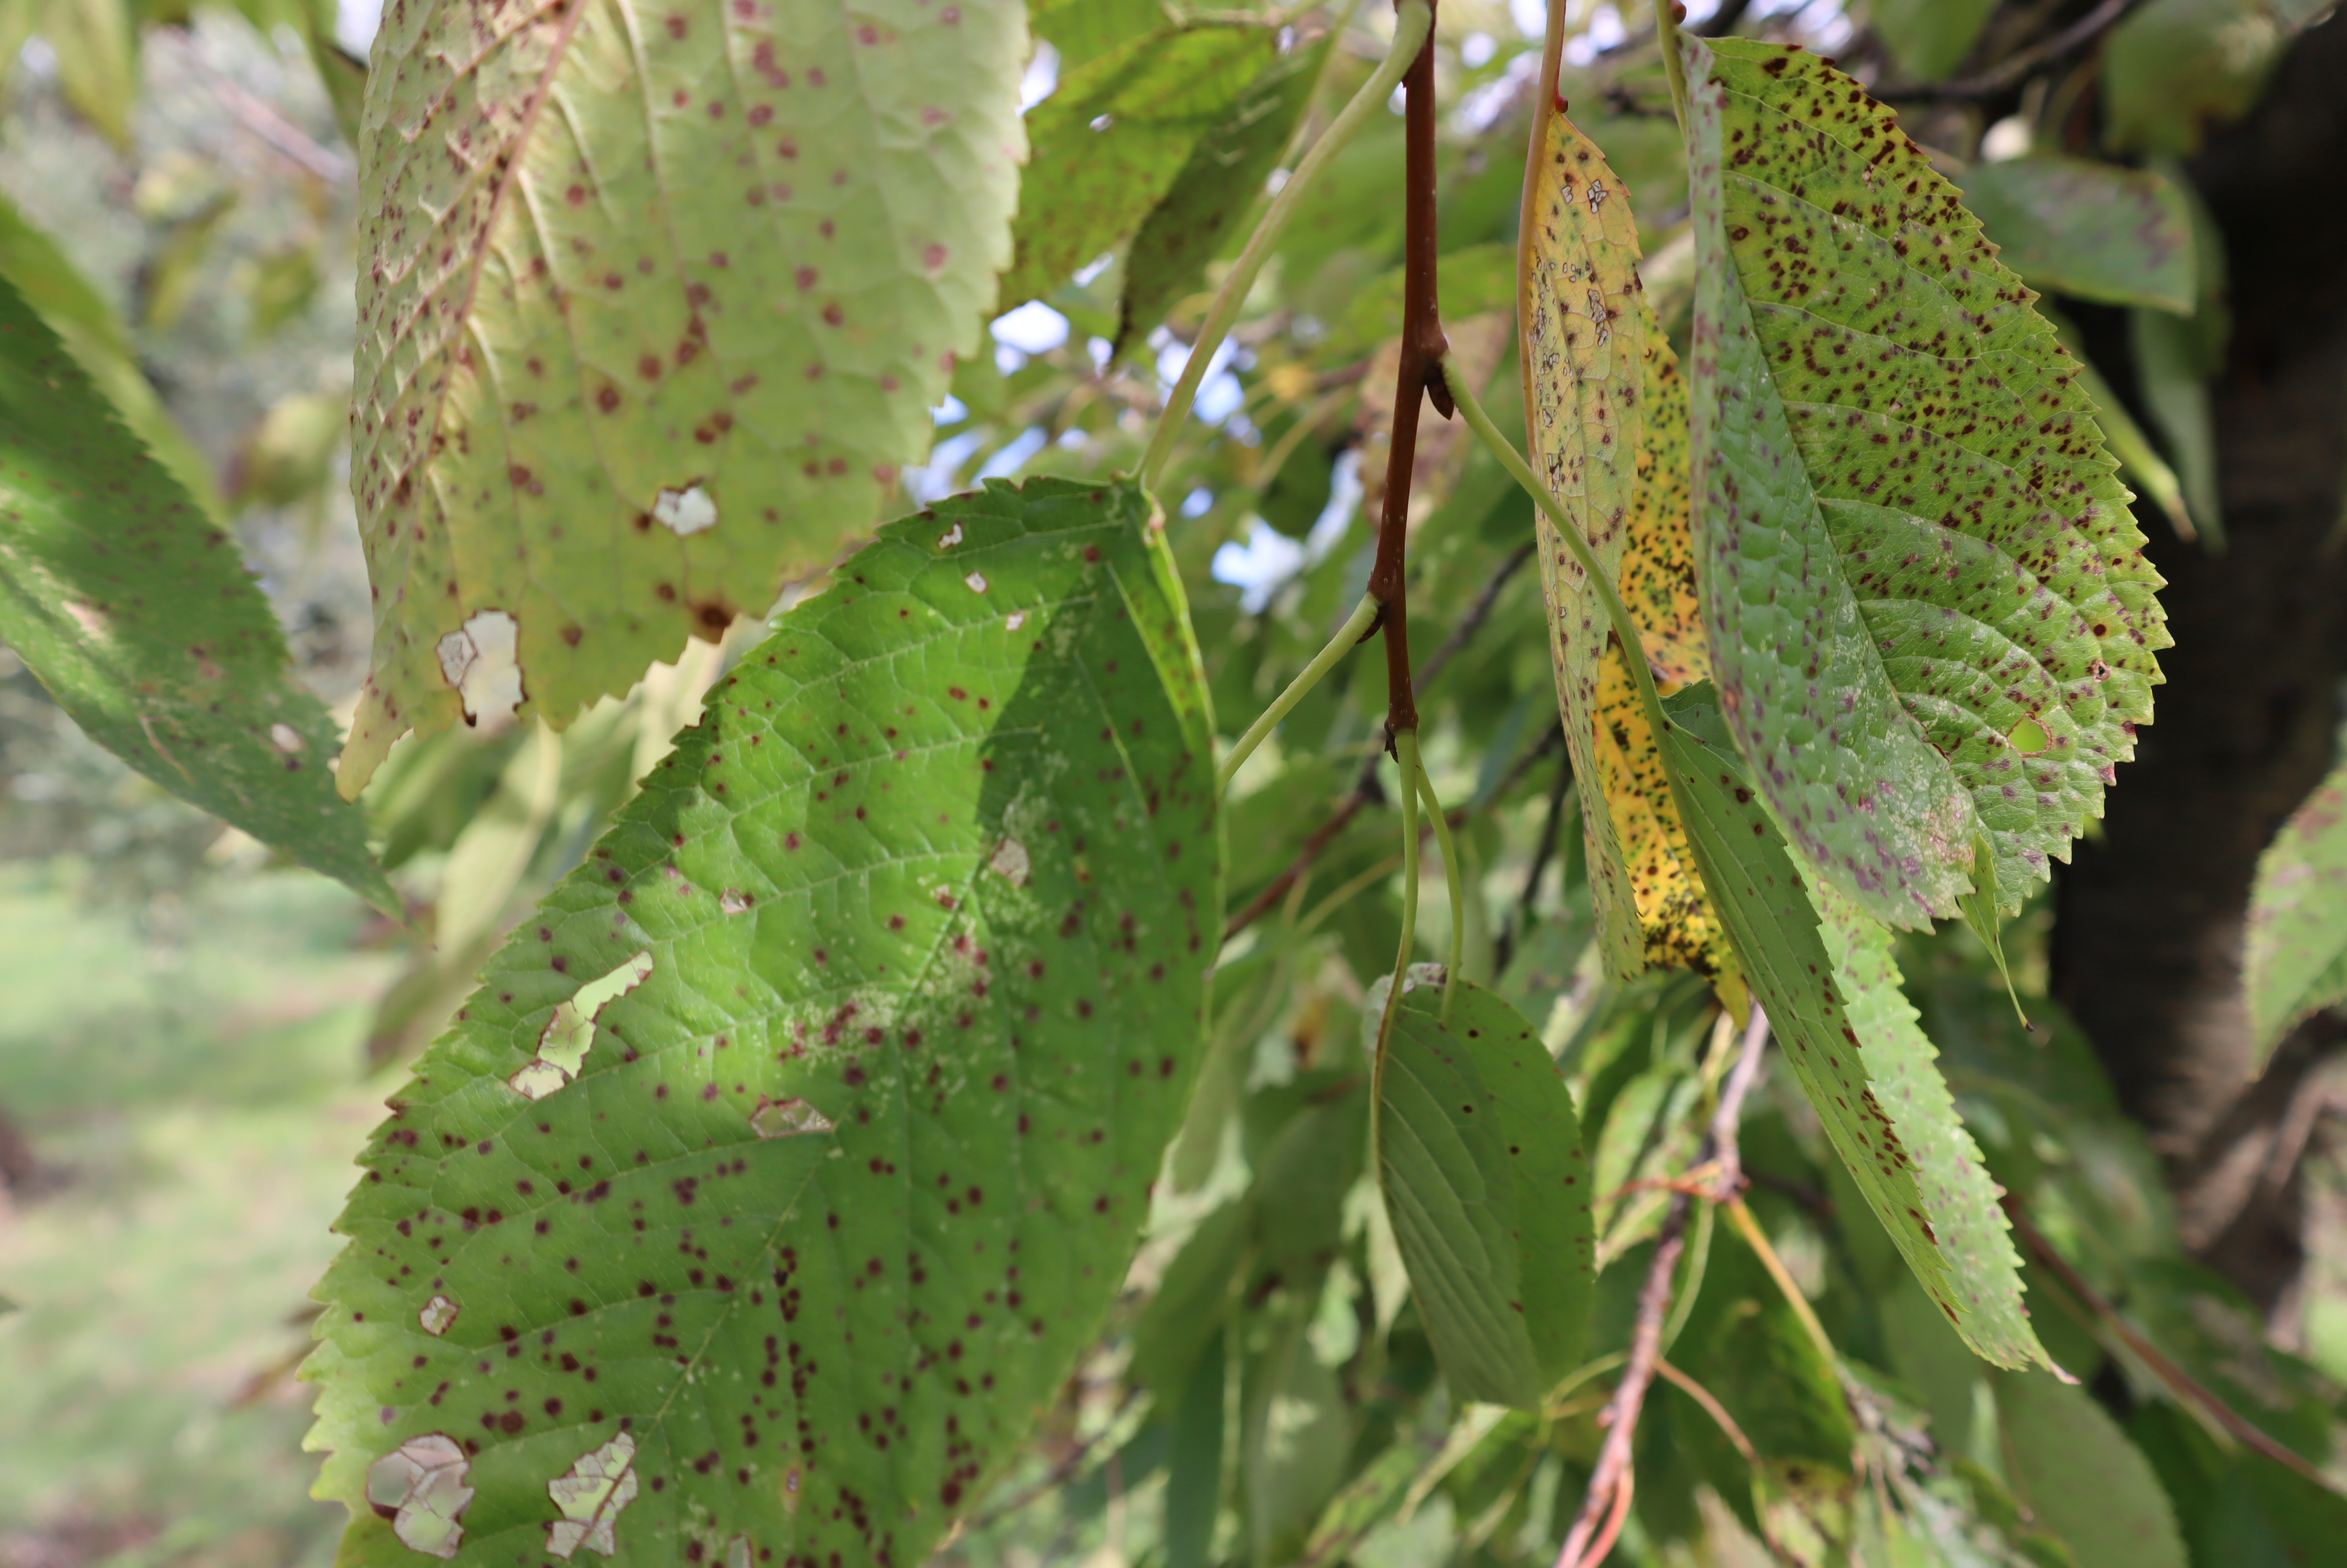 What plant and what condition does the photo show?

cherry, leaf spot
